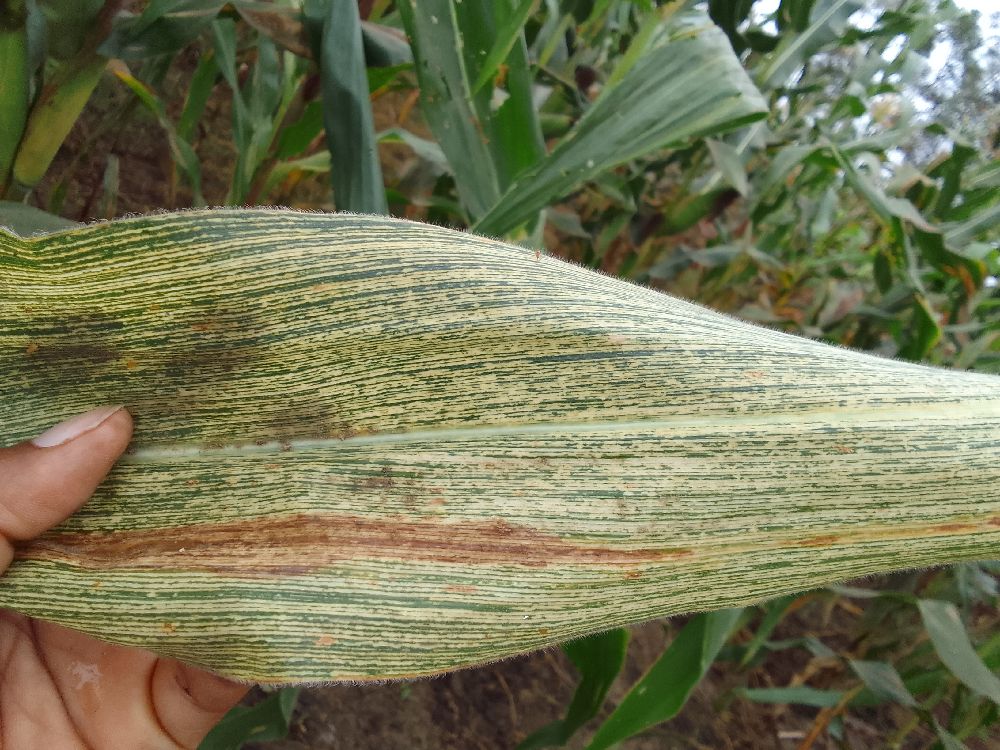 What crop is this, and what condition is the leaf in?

maize, maize streak virus
